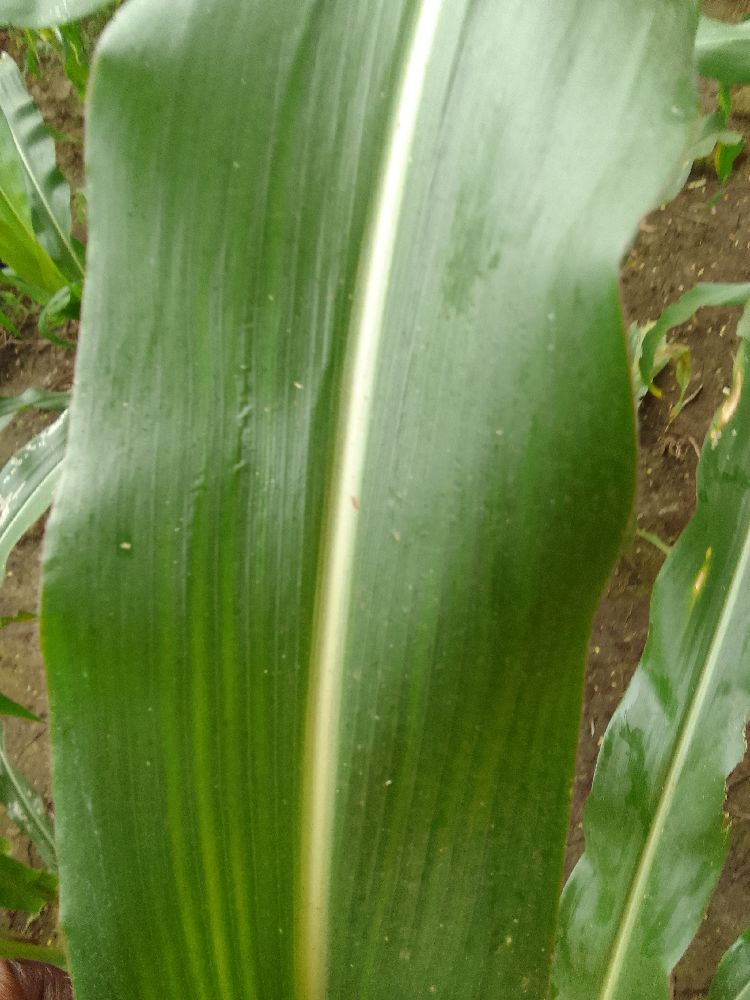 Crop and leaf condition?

maize, healthy
